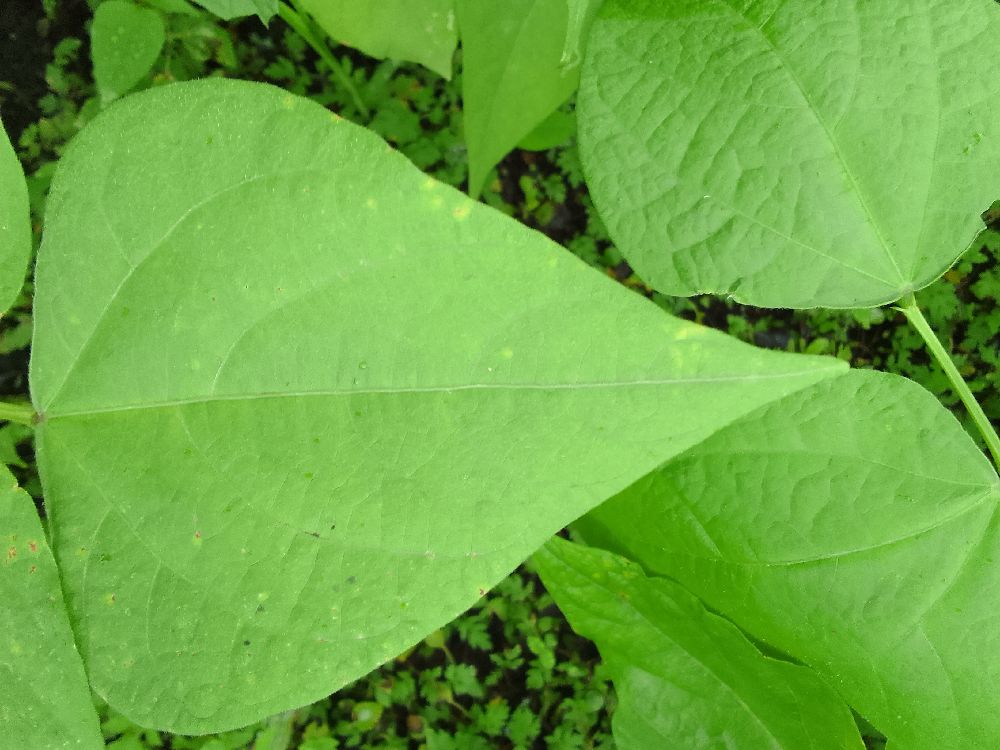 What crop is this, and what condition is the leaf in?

common bean, healthy
